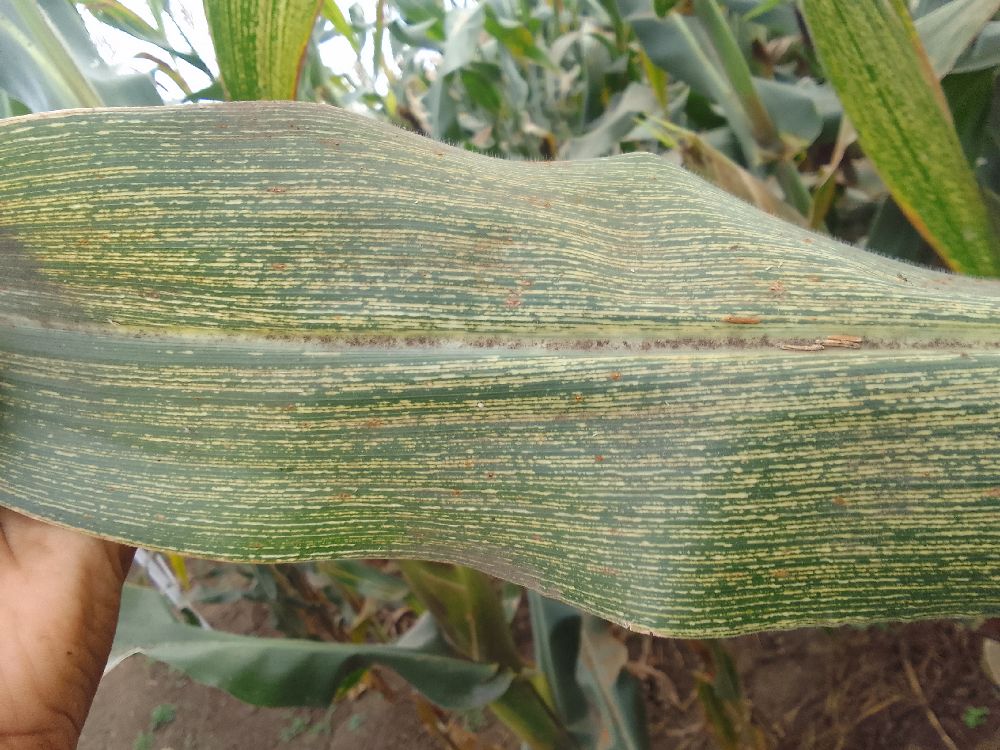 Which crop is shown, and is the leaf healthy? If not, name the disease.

maize, maize streak virus
